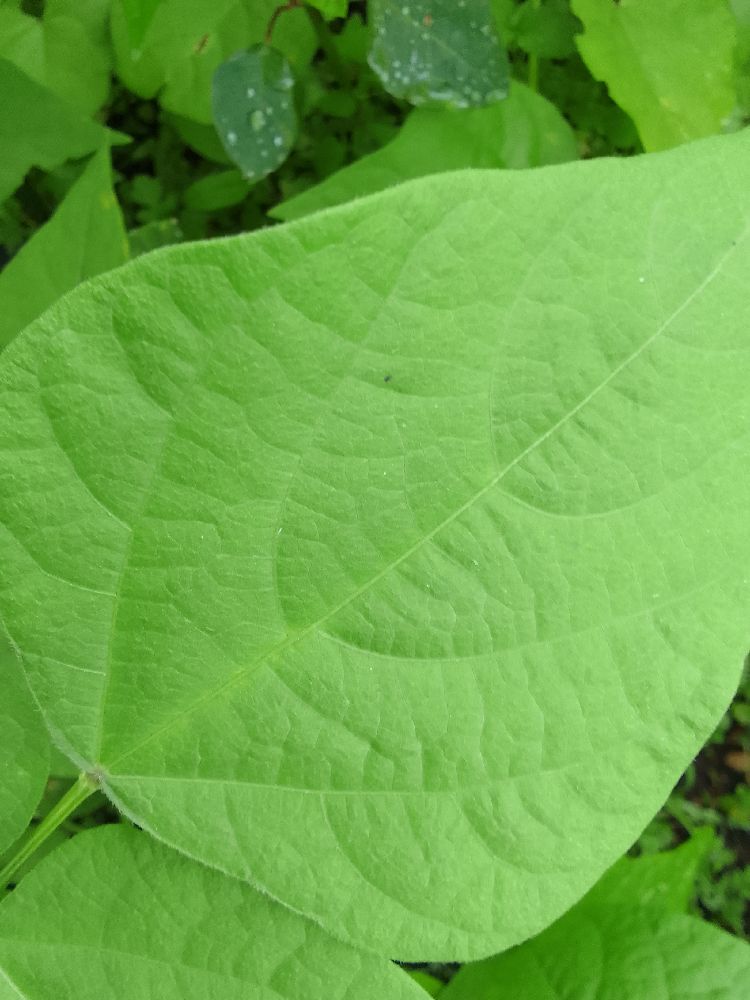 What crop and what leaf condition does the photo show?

common bean, healthy
